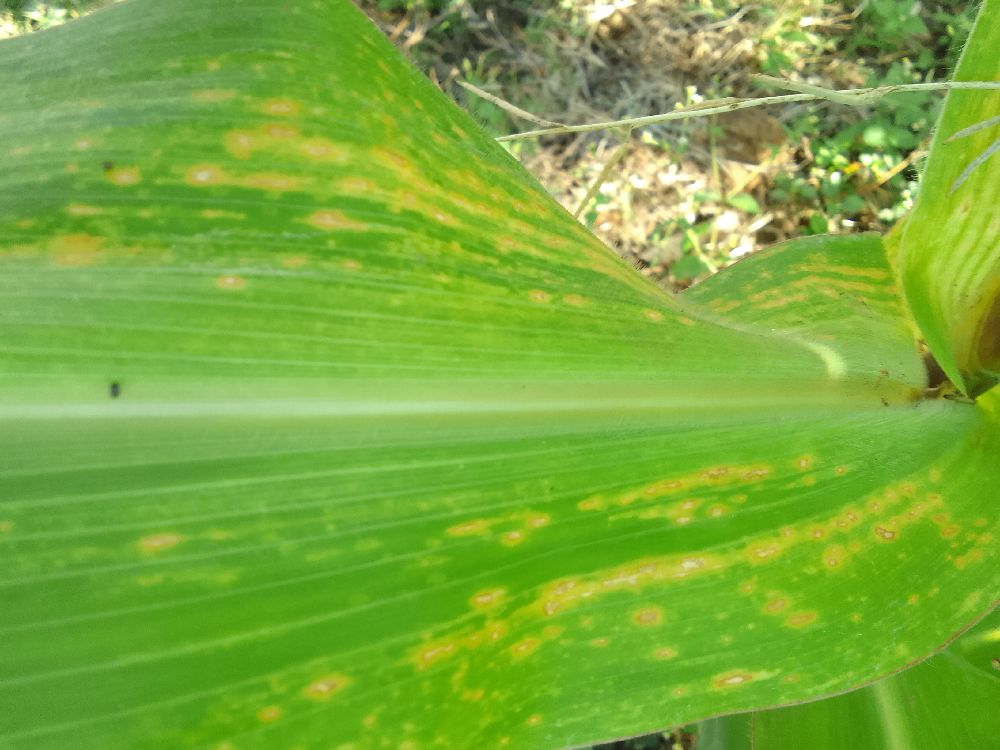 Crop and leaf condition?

maize, maize lethal necrosis
